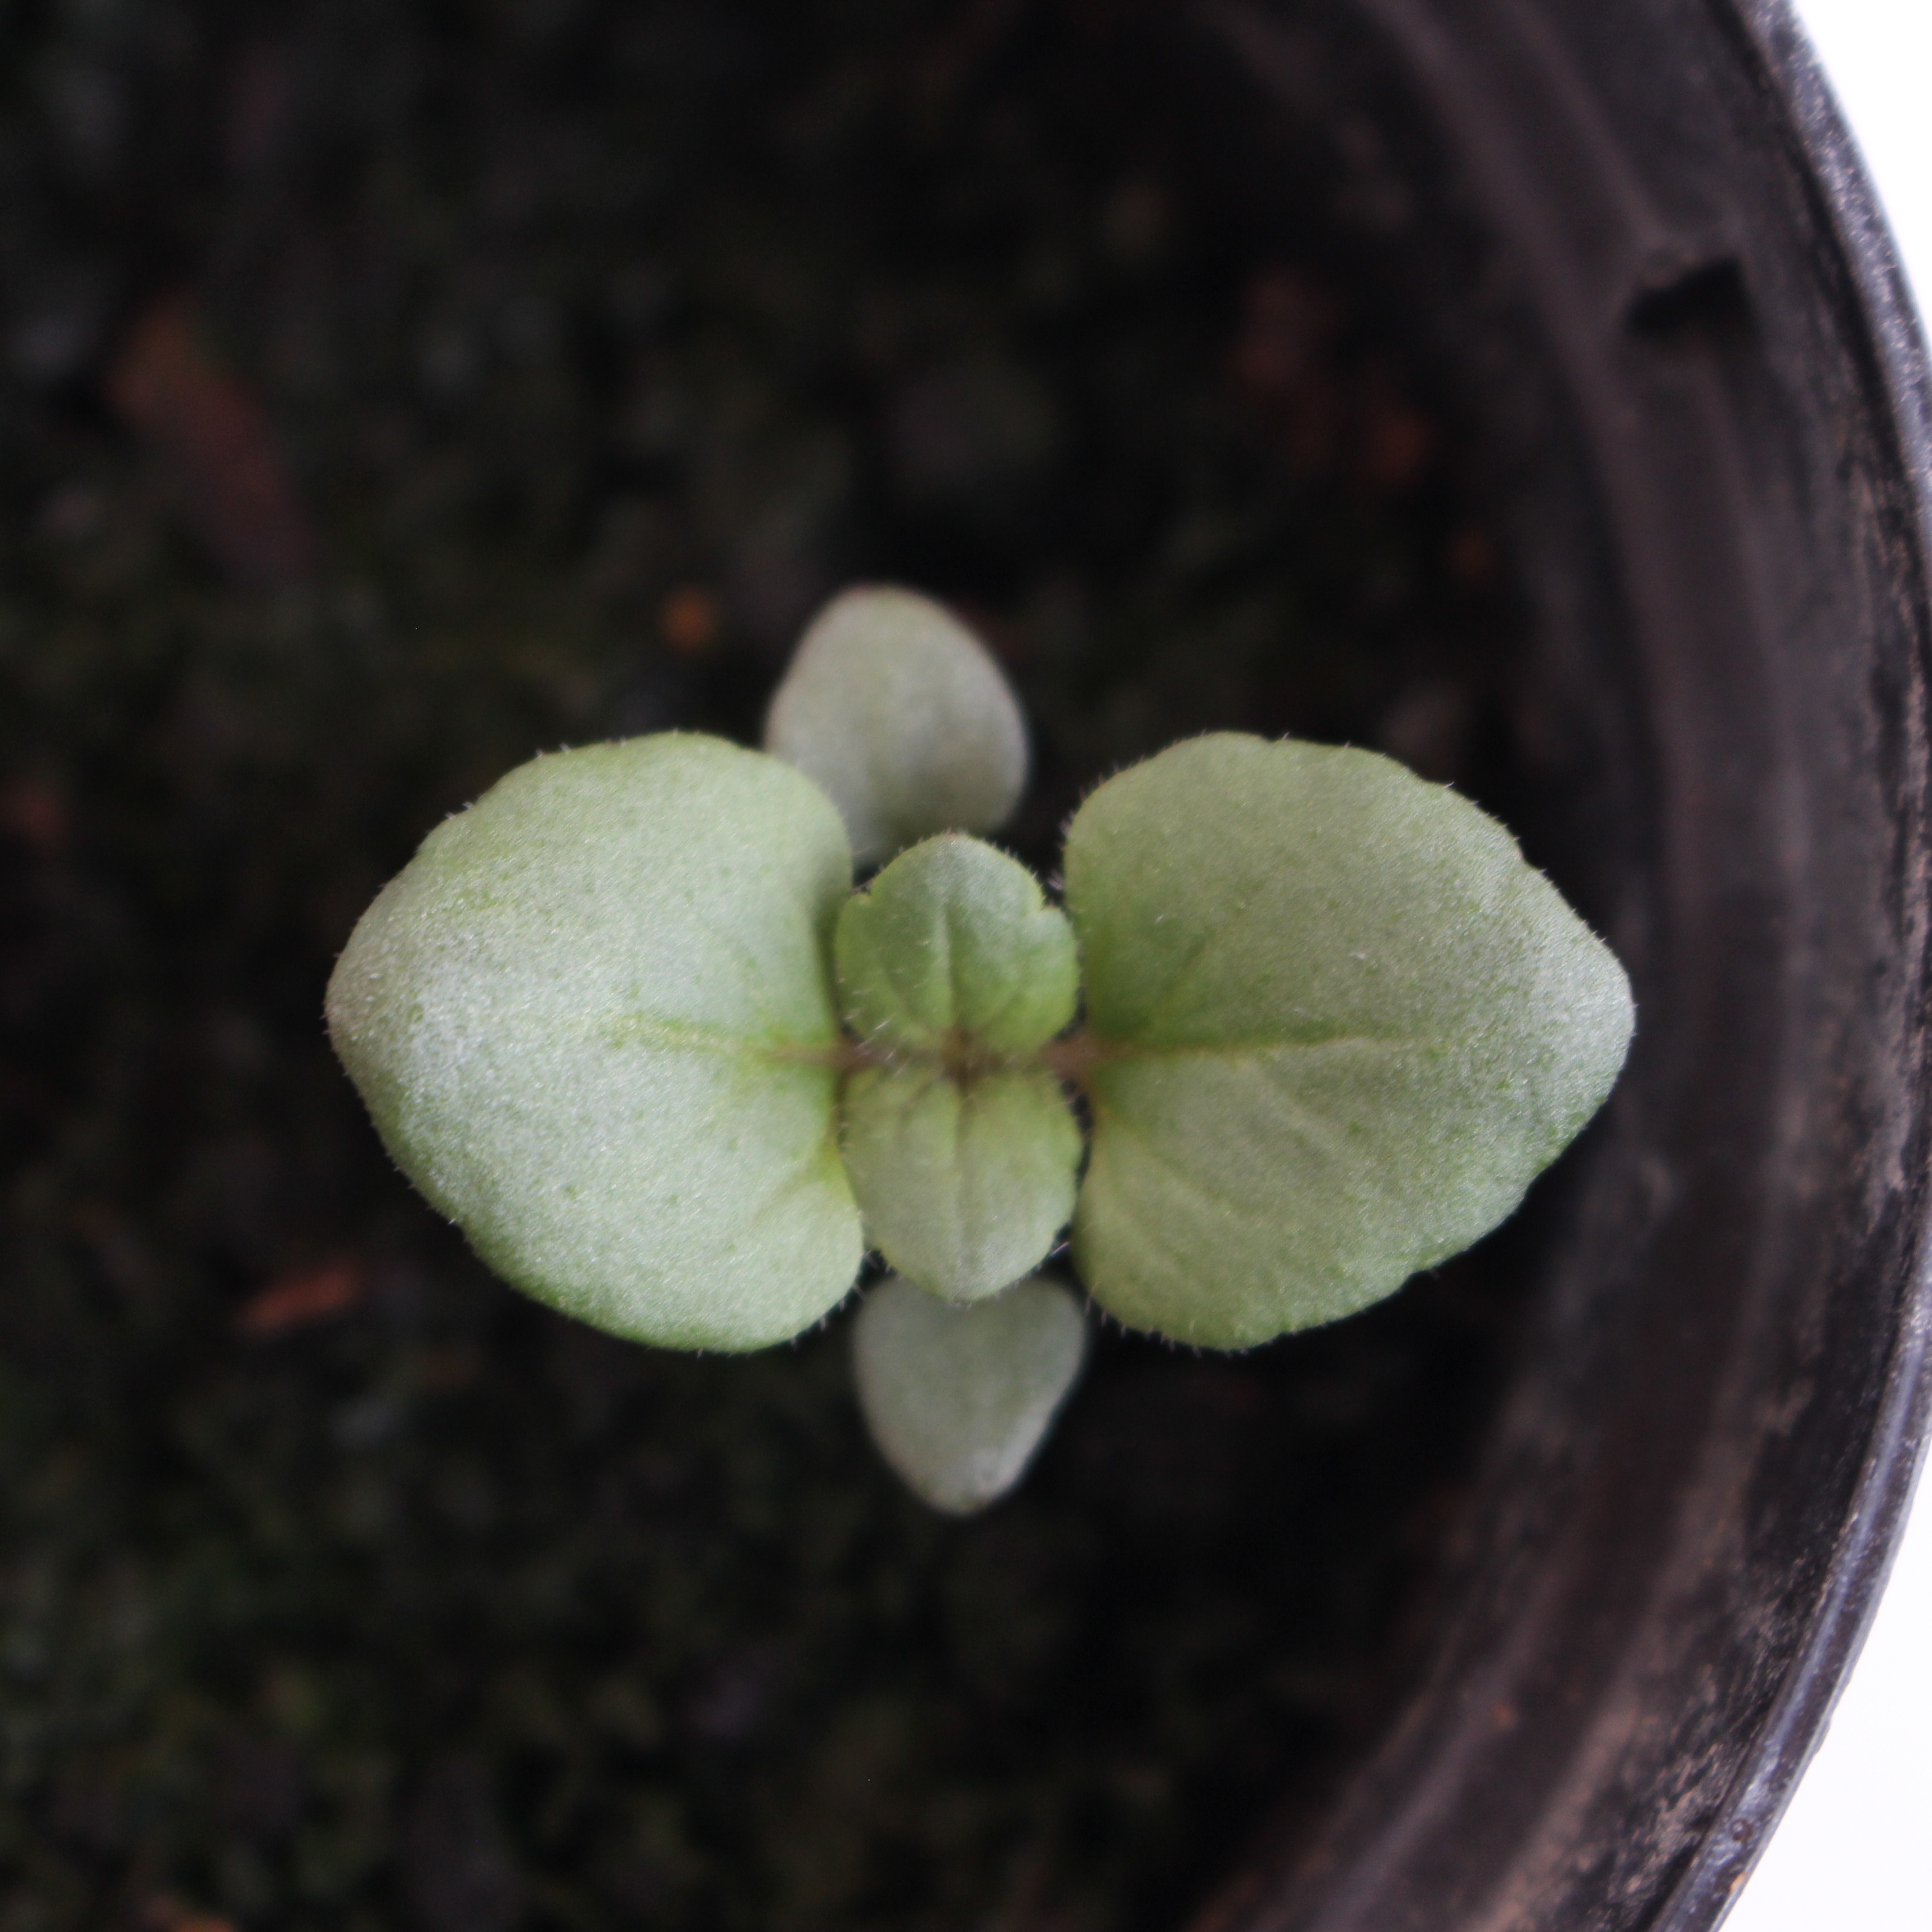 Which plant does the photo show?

Veronica persica
